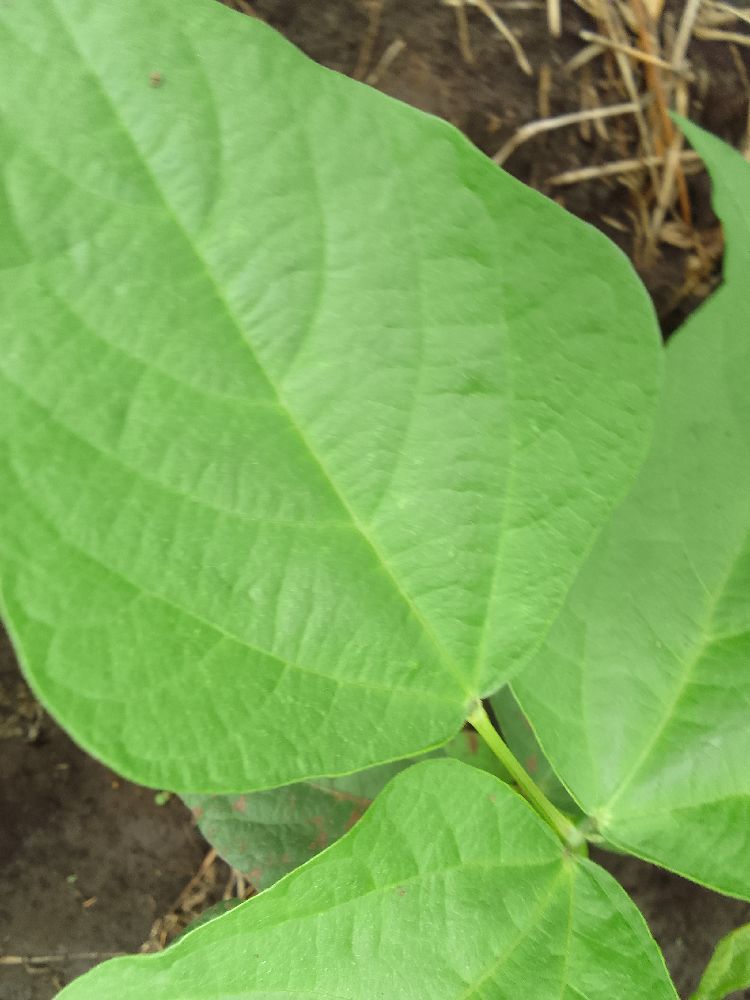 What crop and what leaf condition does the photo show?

common bean, healthy
